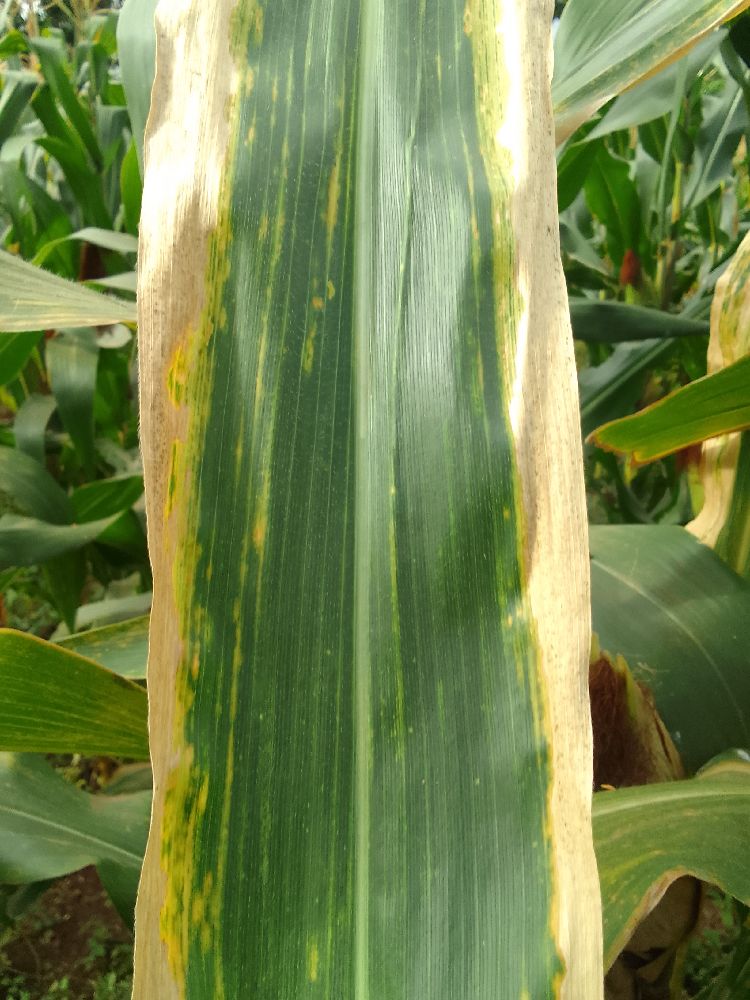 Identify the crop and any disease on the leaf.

maize, maize lethal necrosis
